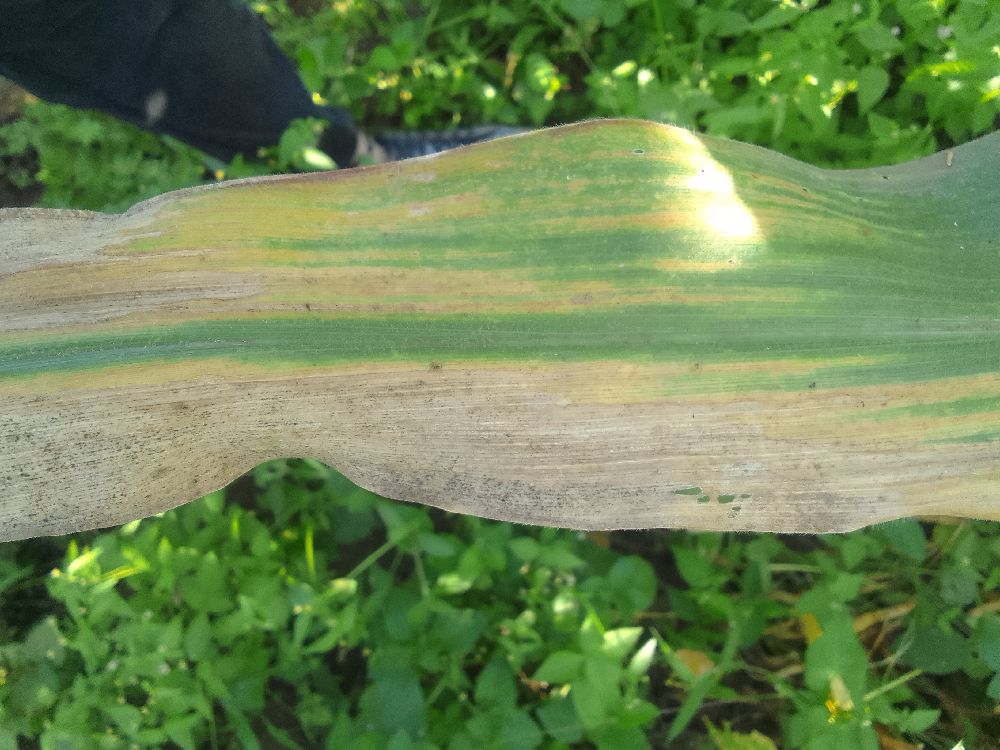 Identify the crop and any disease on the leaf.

maize, maize lethal necrosis
